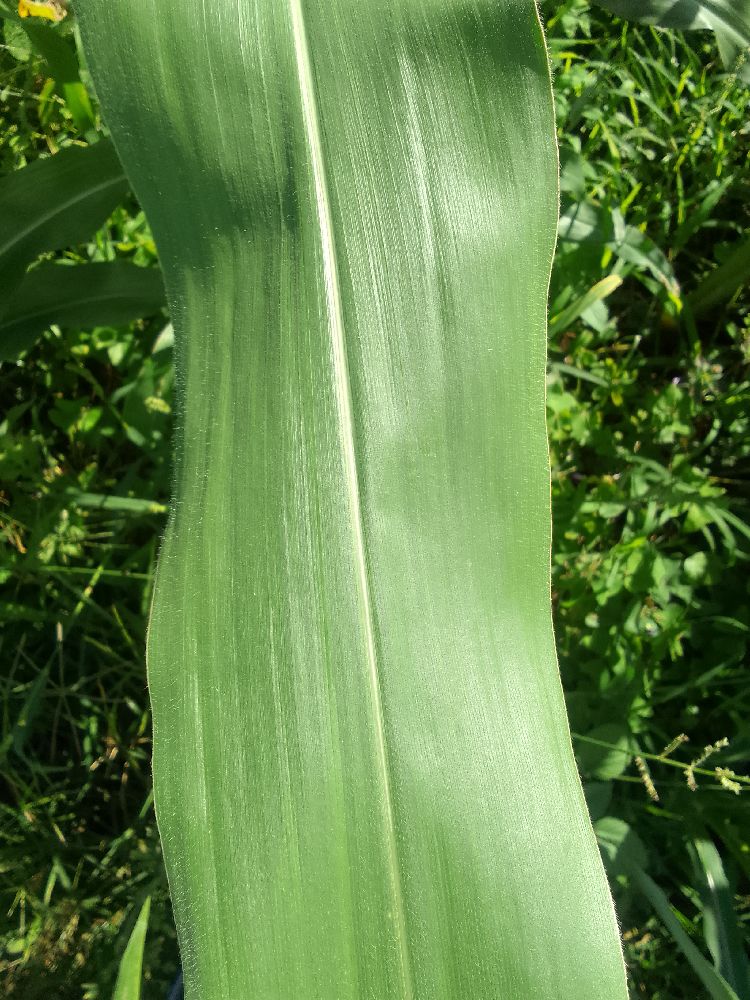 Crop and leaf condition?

maize, healthy
